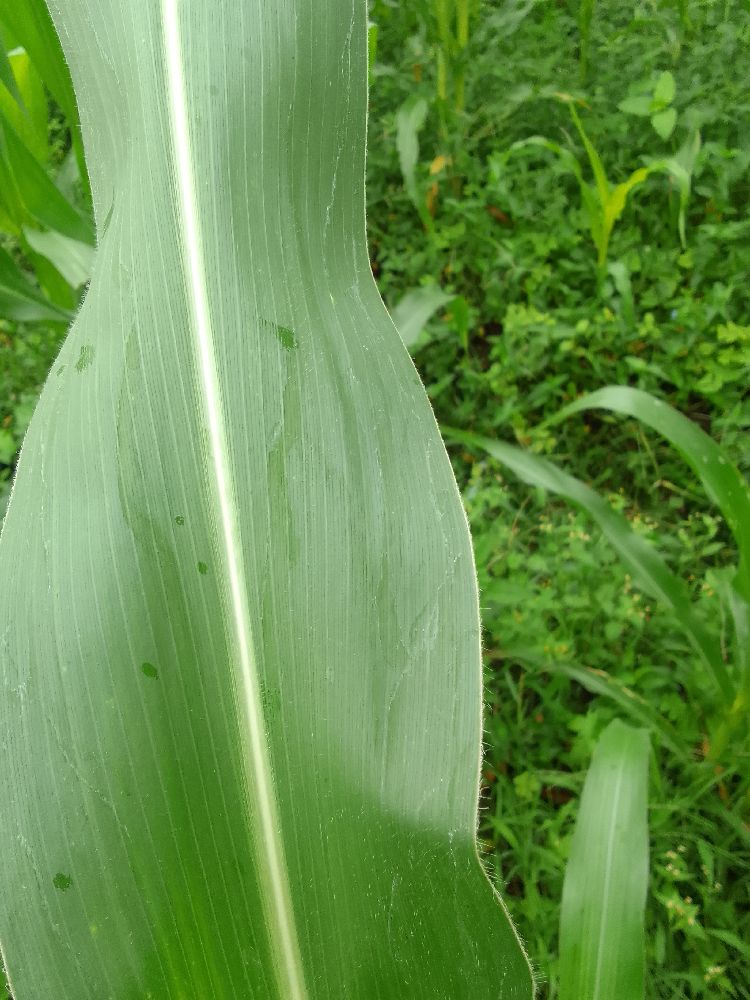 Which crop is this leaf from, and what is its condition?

maize, healthy
